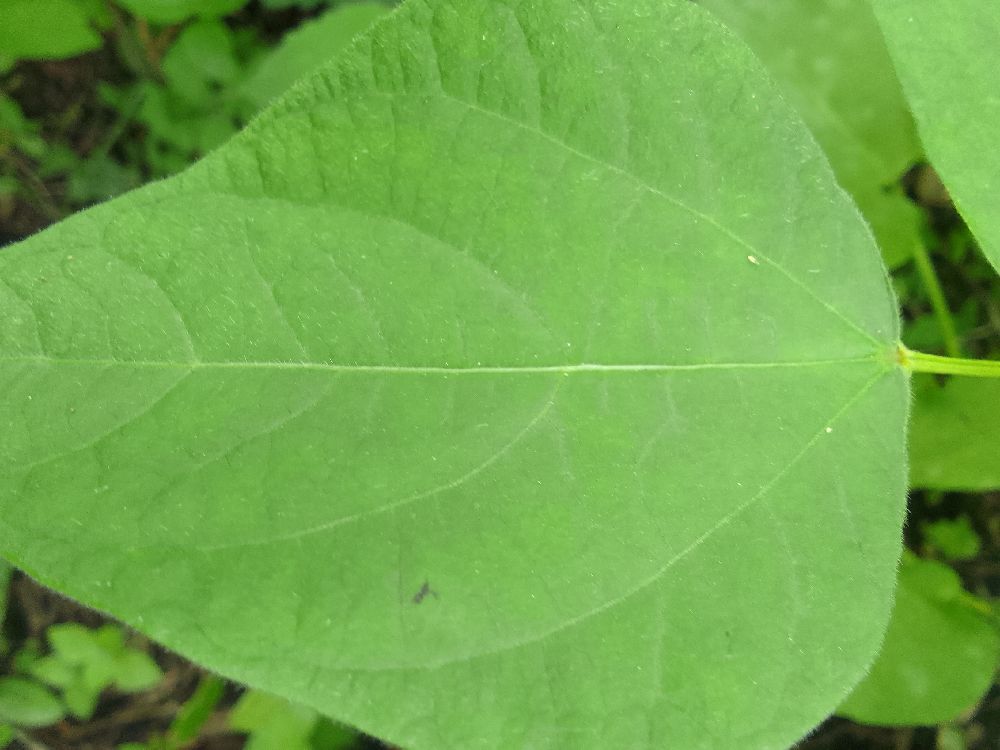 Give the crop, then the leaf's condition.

common bean, healthy
